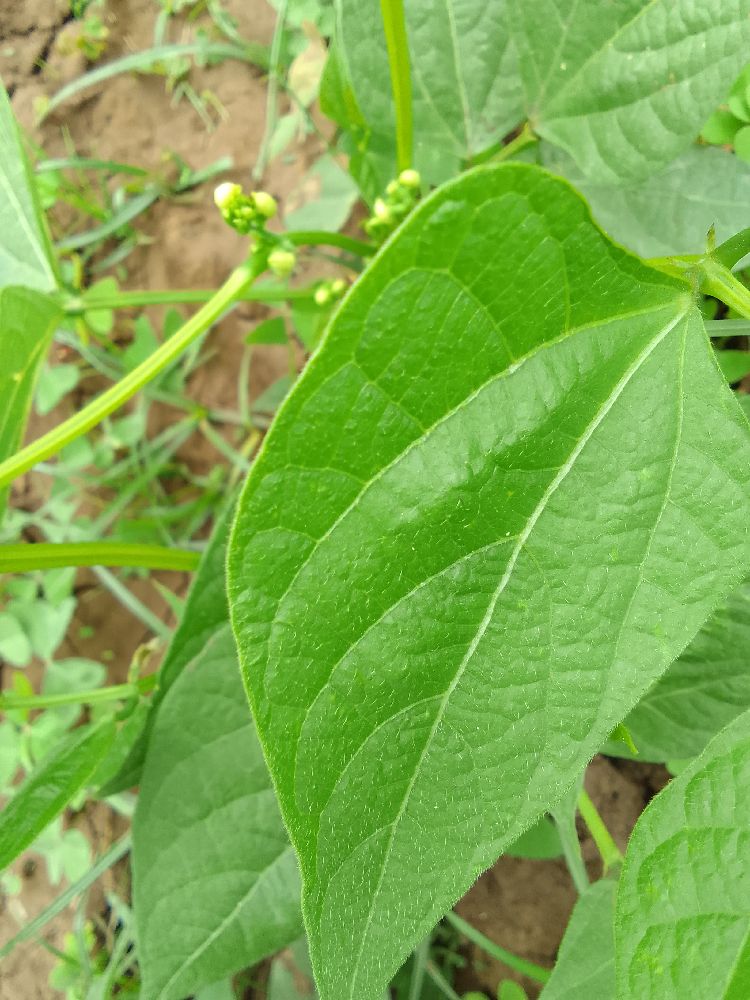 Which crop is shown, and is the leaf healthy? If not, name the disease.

common bean, healthy
